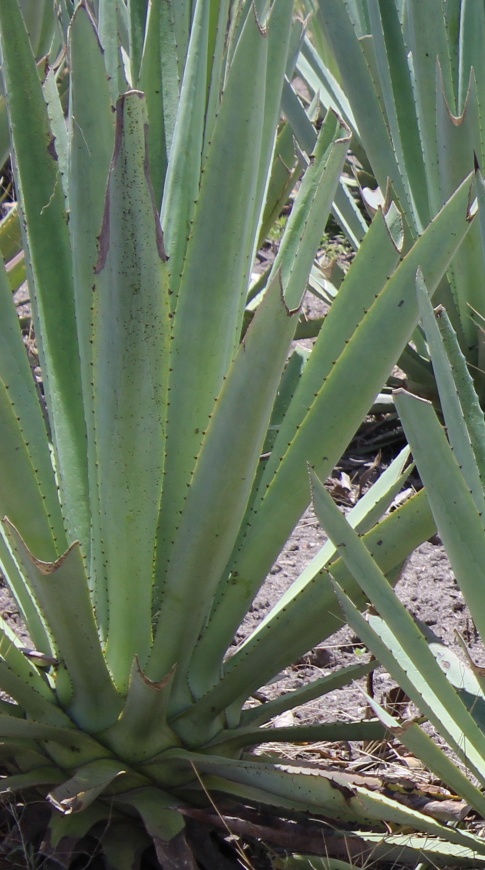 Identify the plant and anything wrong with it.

agave, spotted
